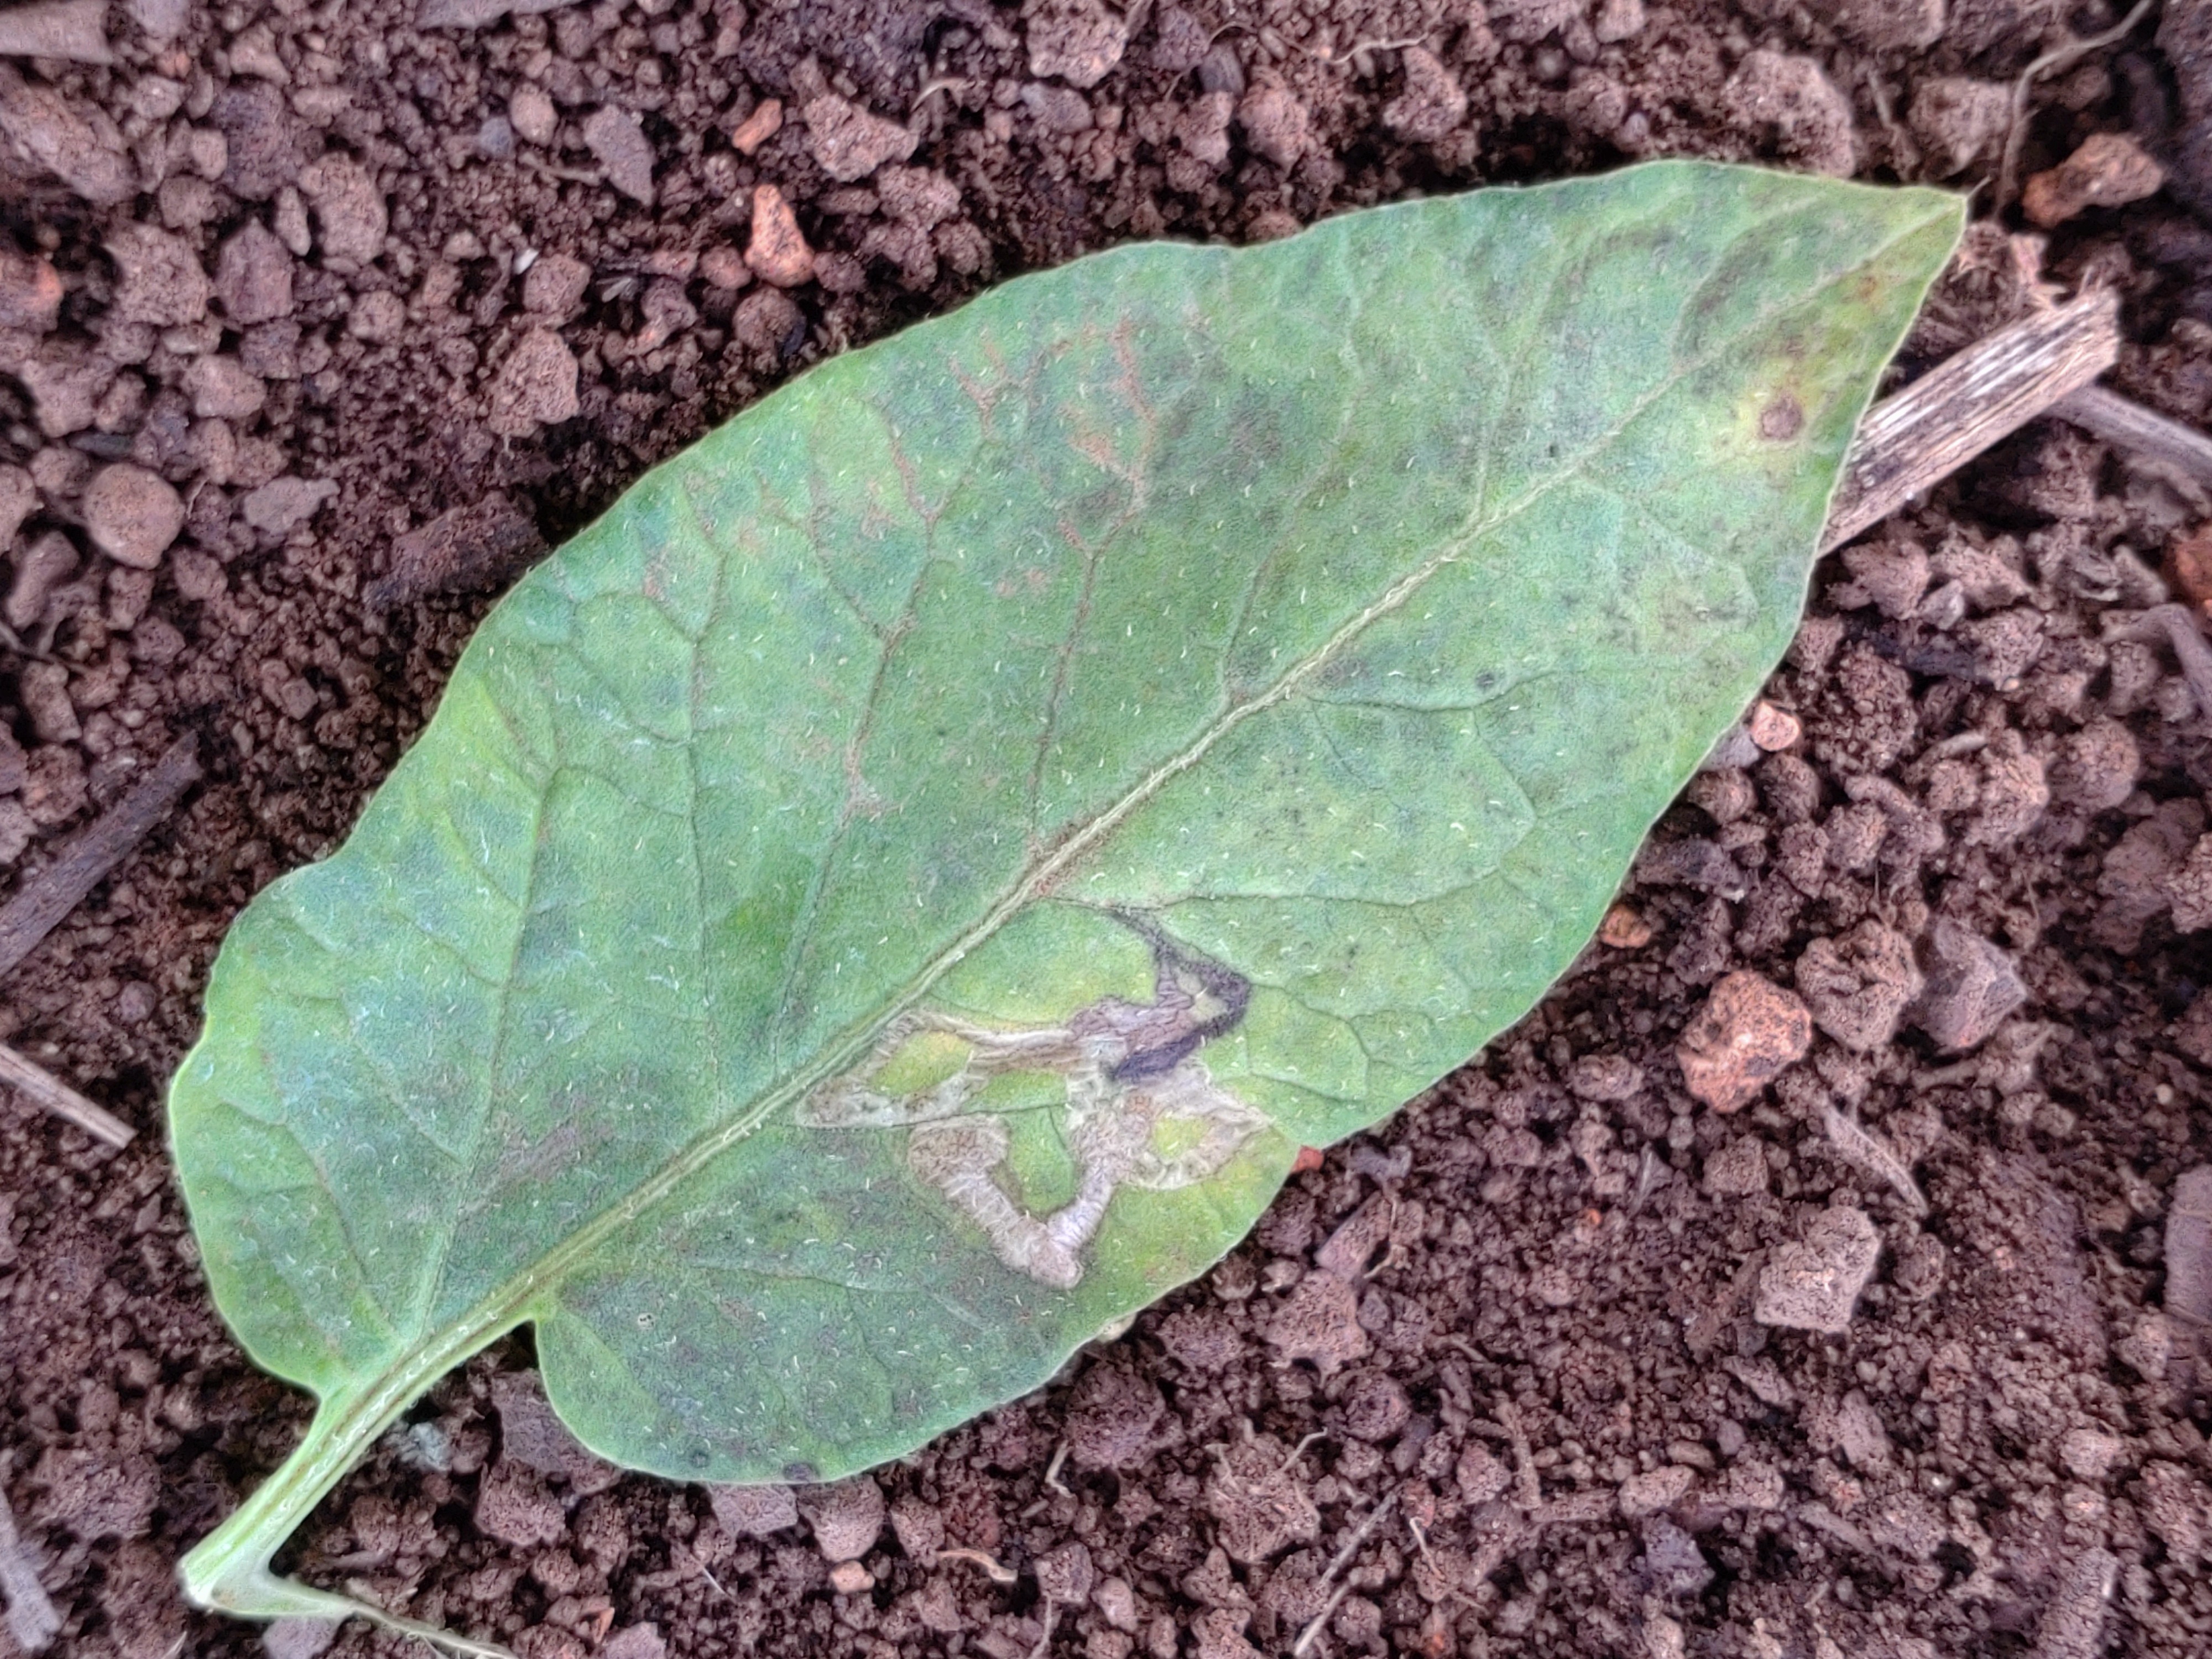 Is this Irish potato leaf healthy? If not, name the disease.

late blight
